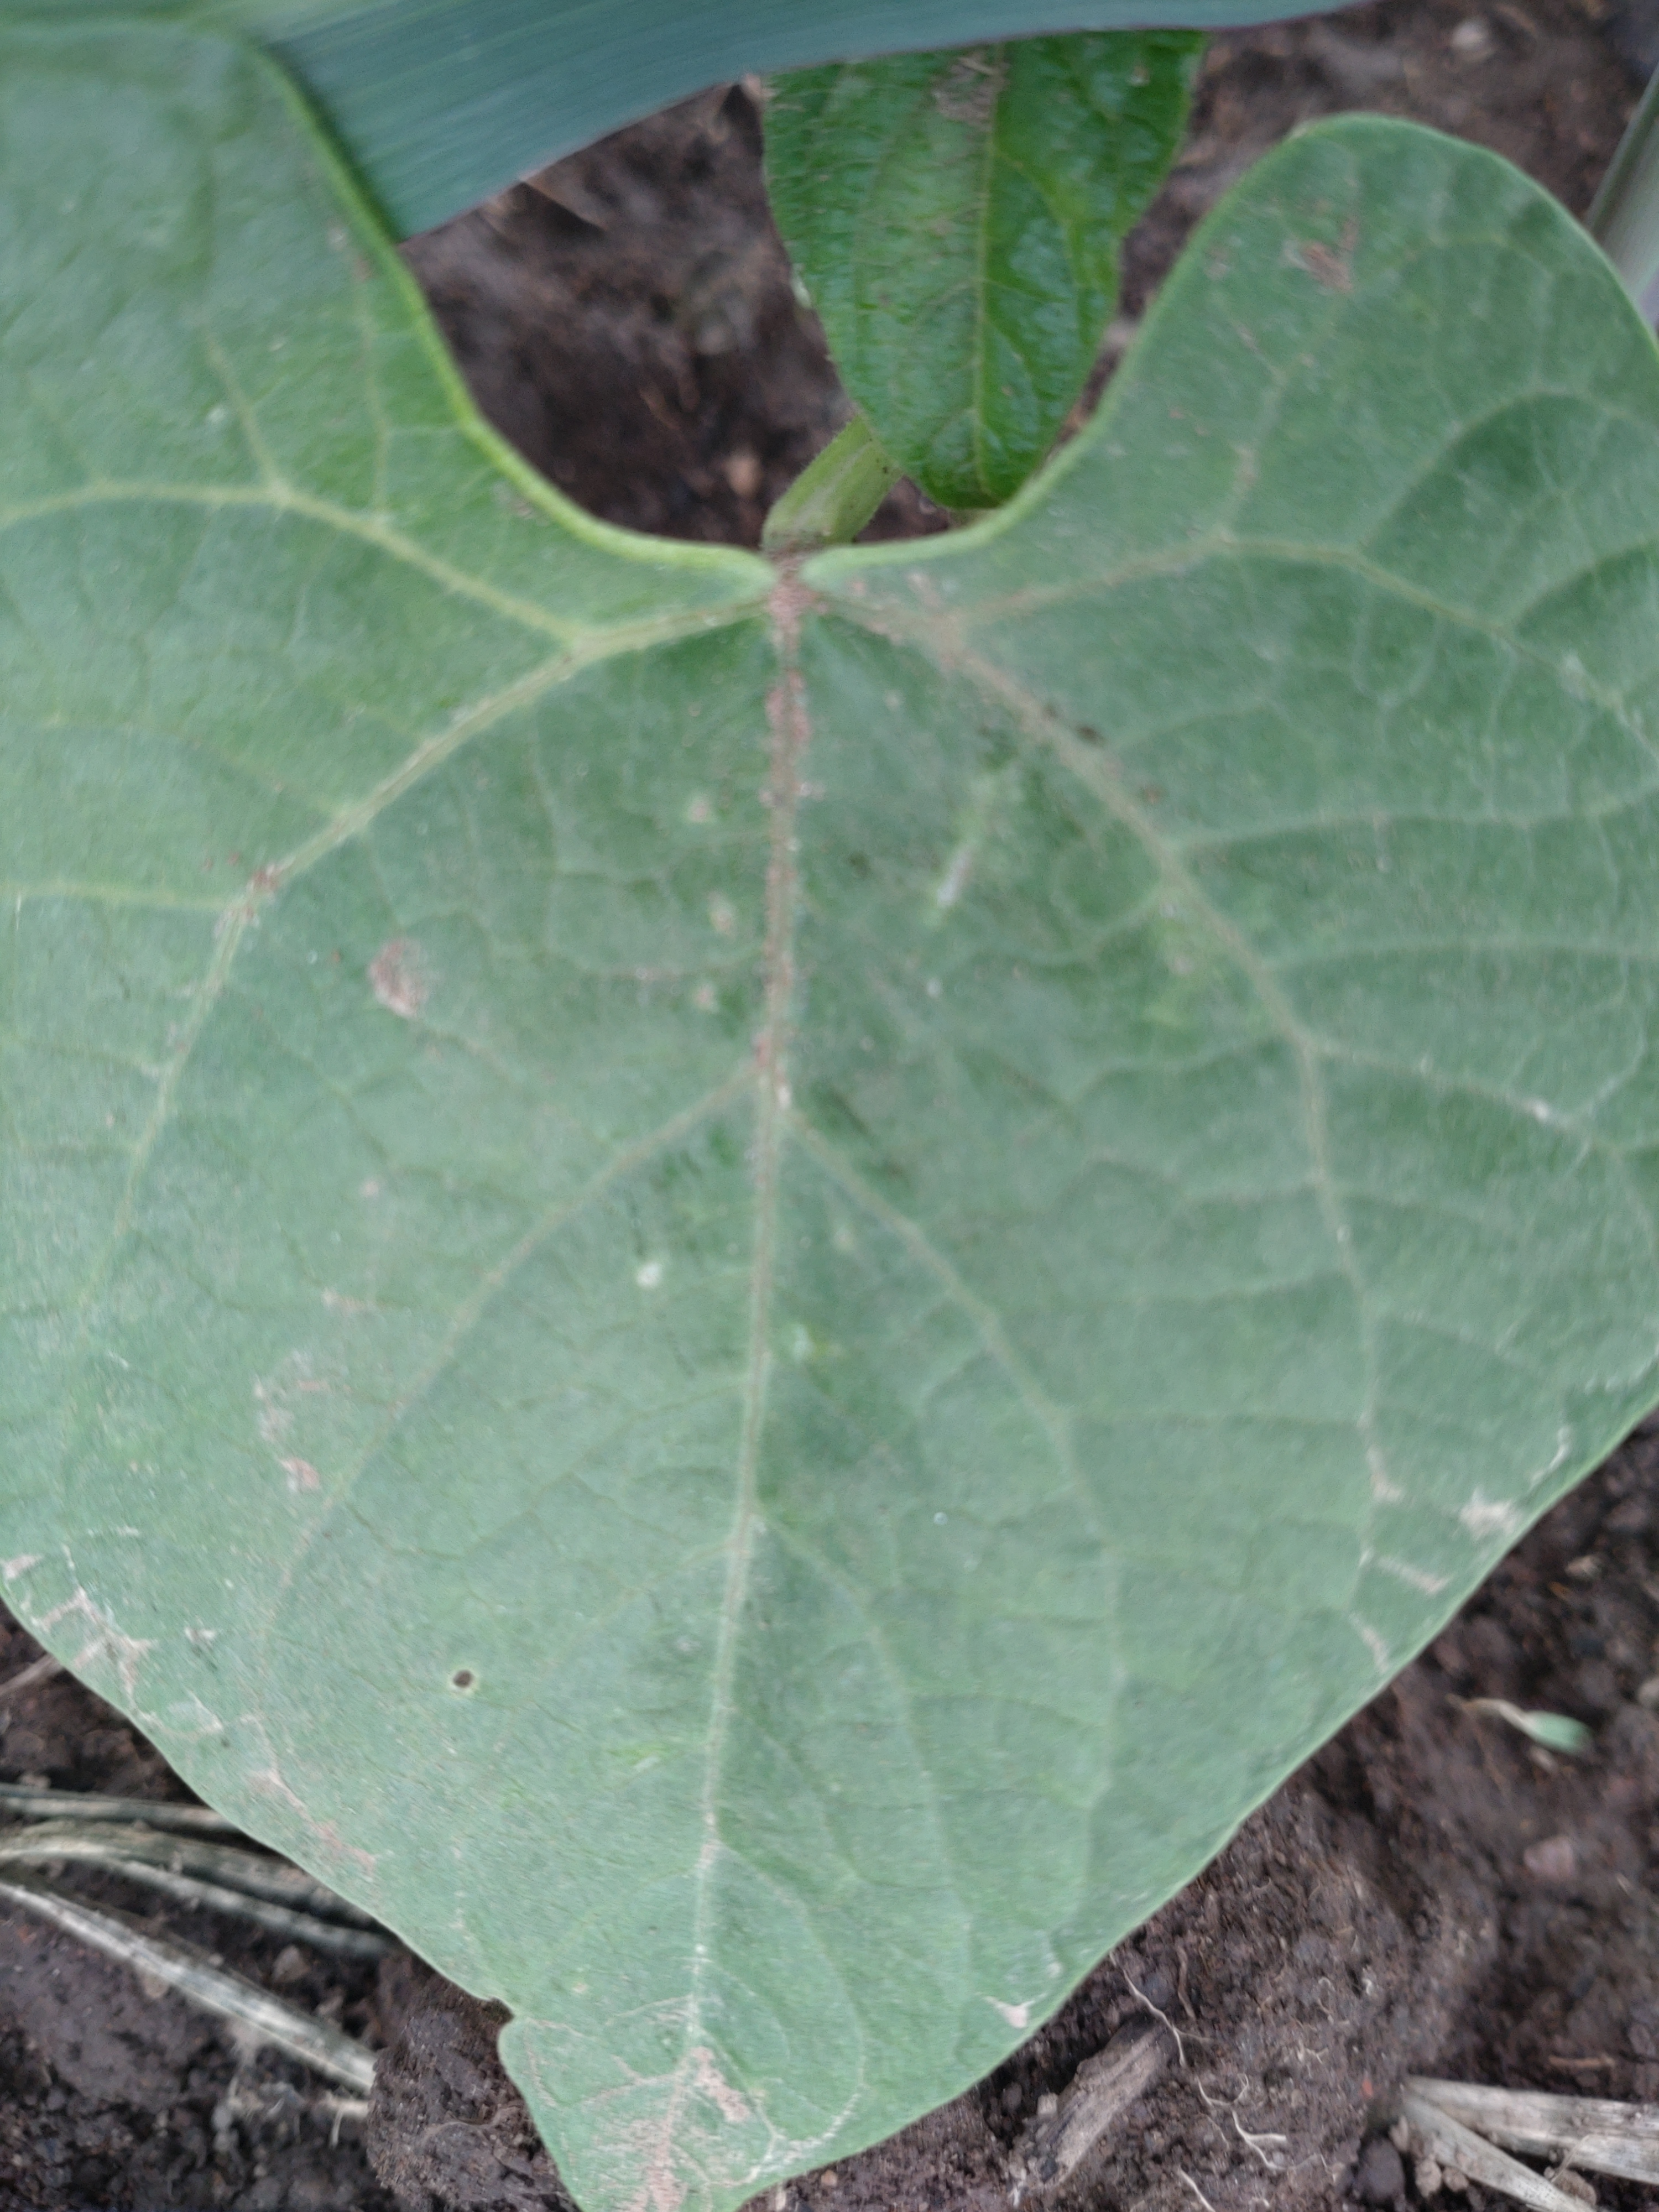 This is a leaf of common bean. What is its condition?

healthy
